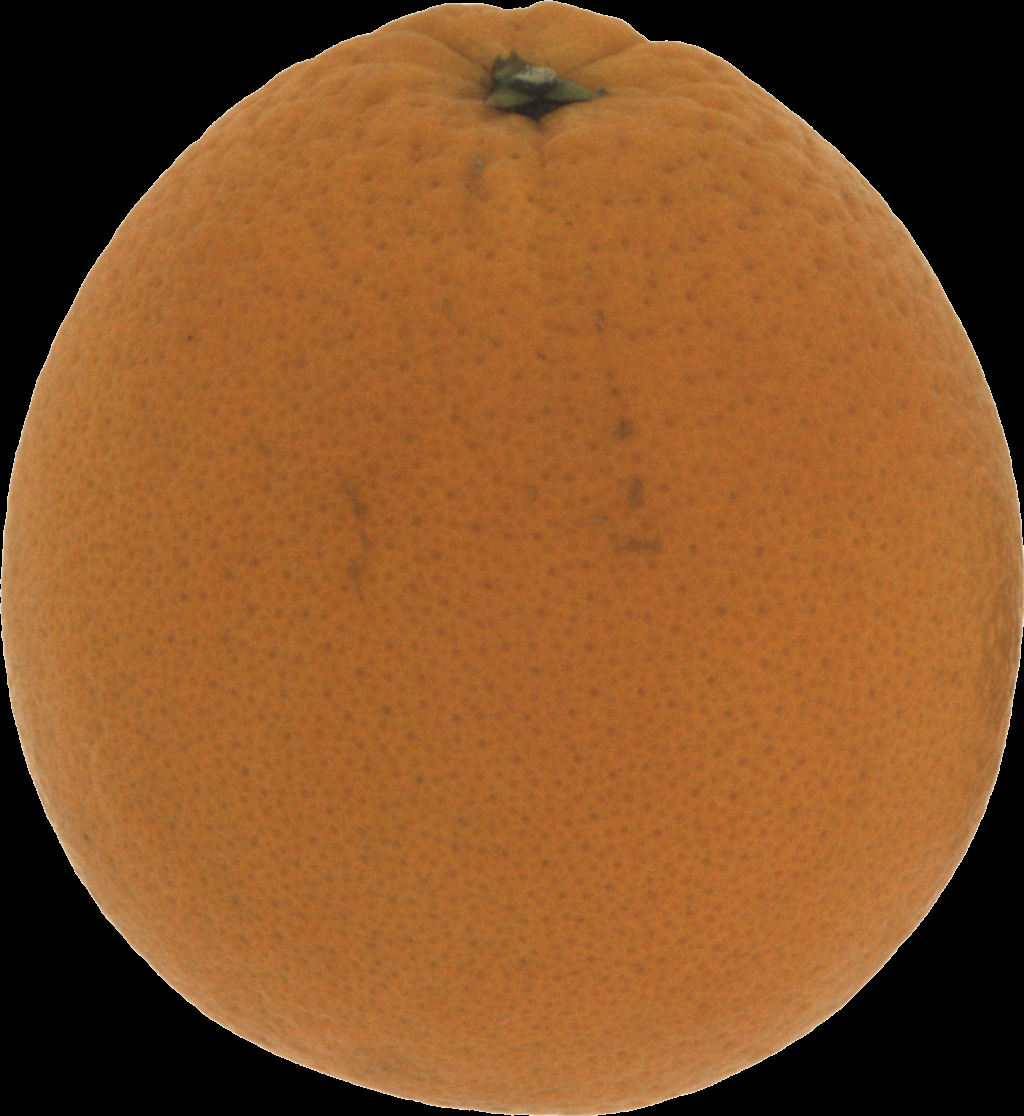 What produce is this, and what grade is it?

orange, good
